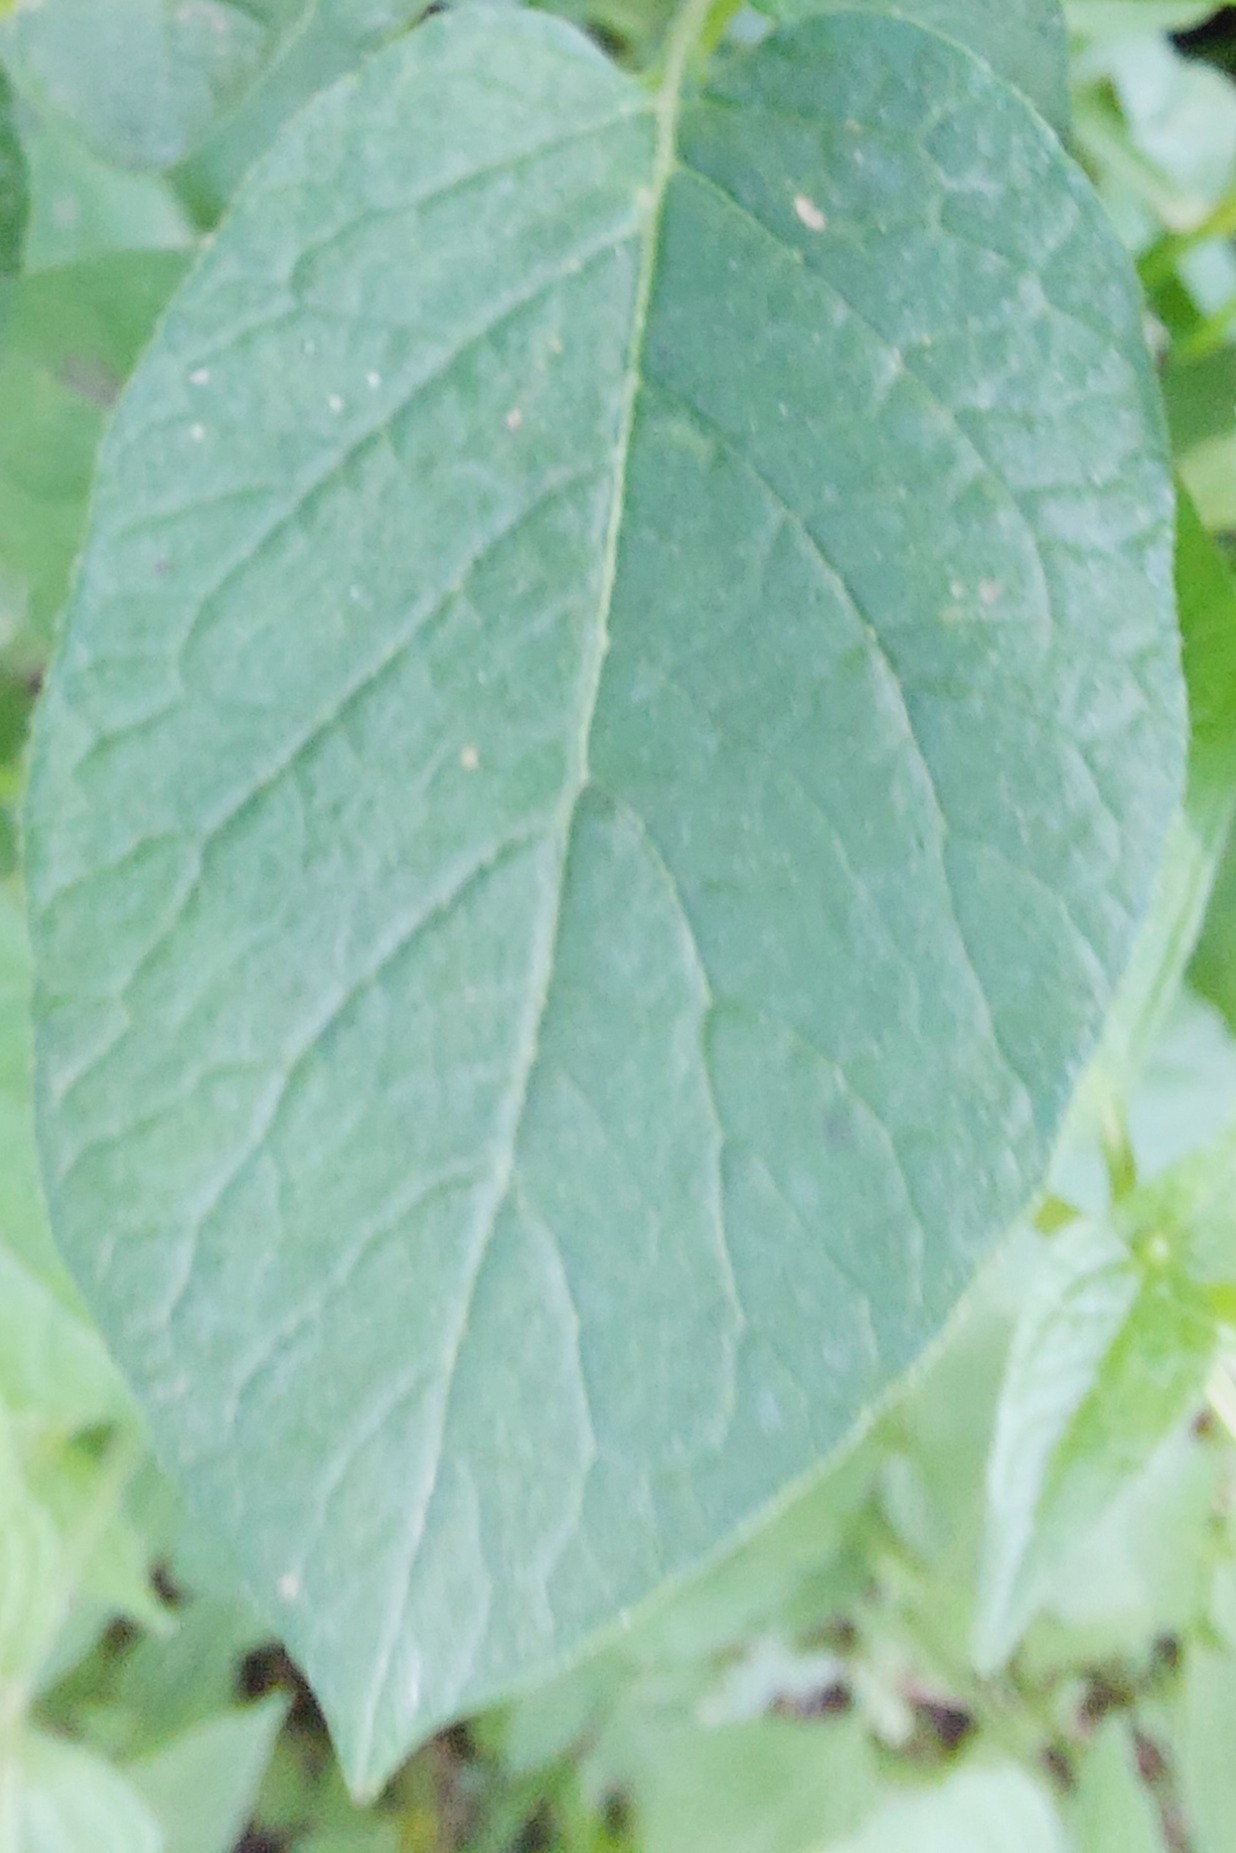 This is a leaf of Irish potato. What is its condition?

healthy
